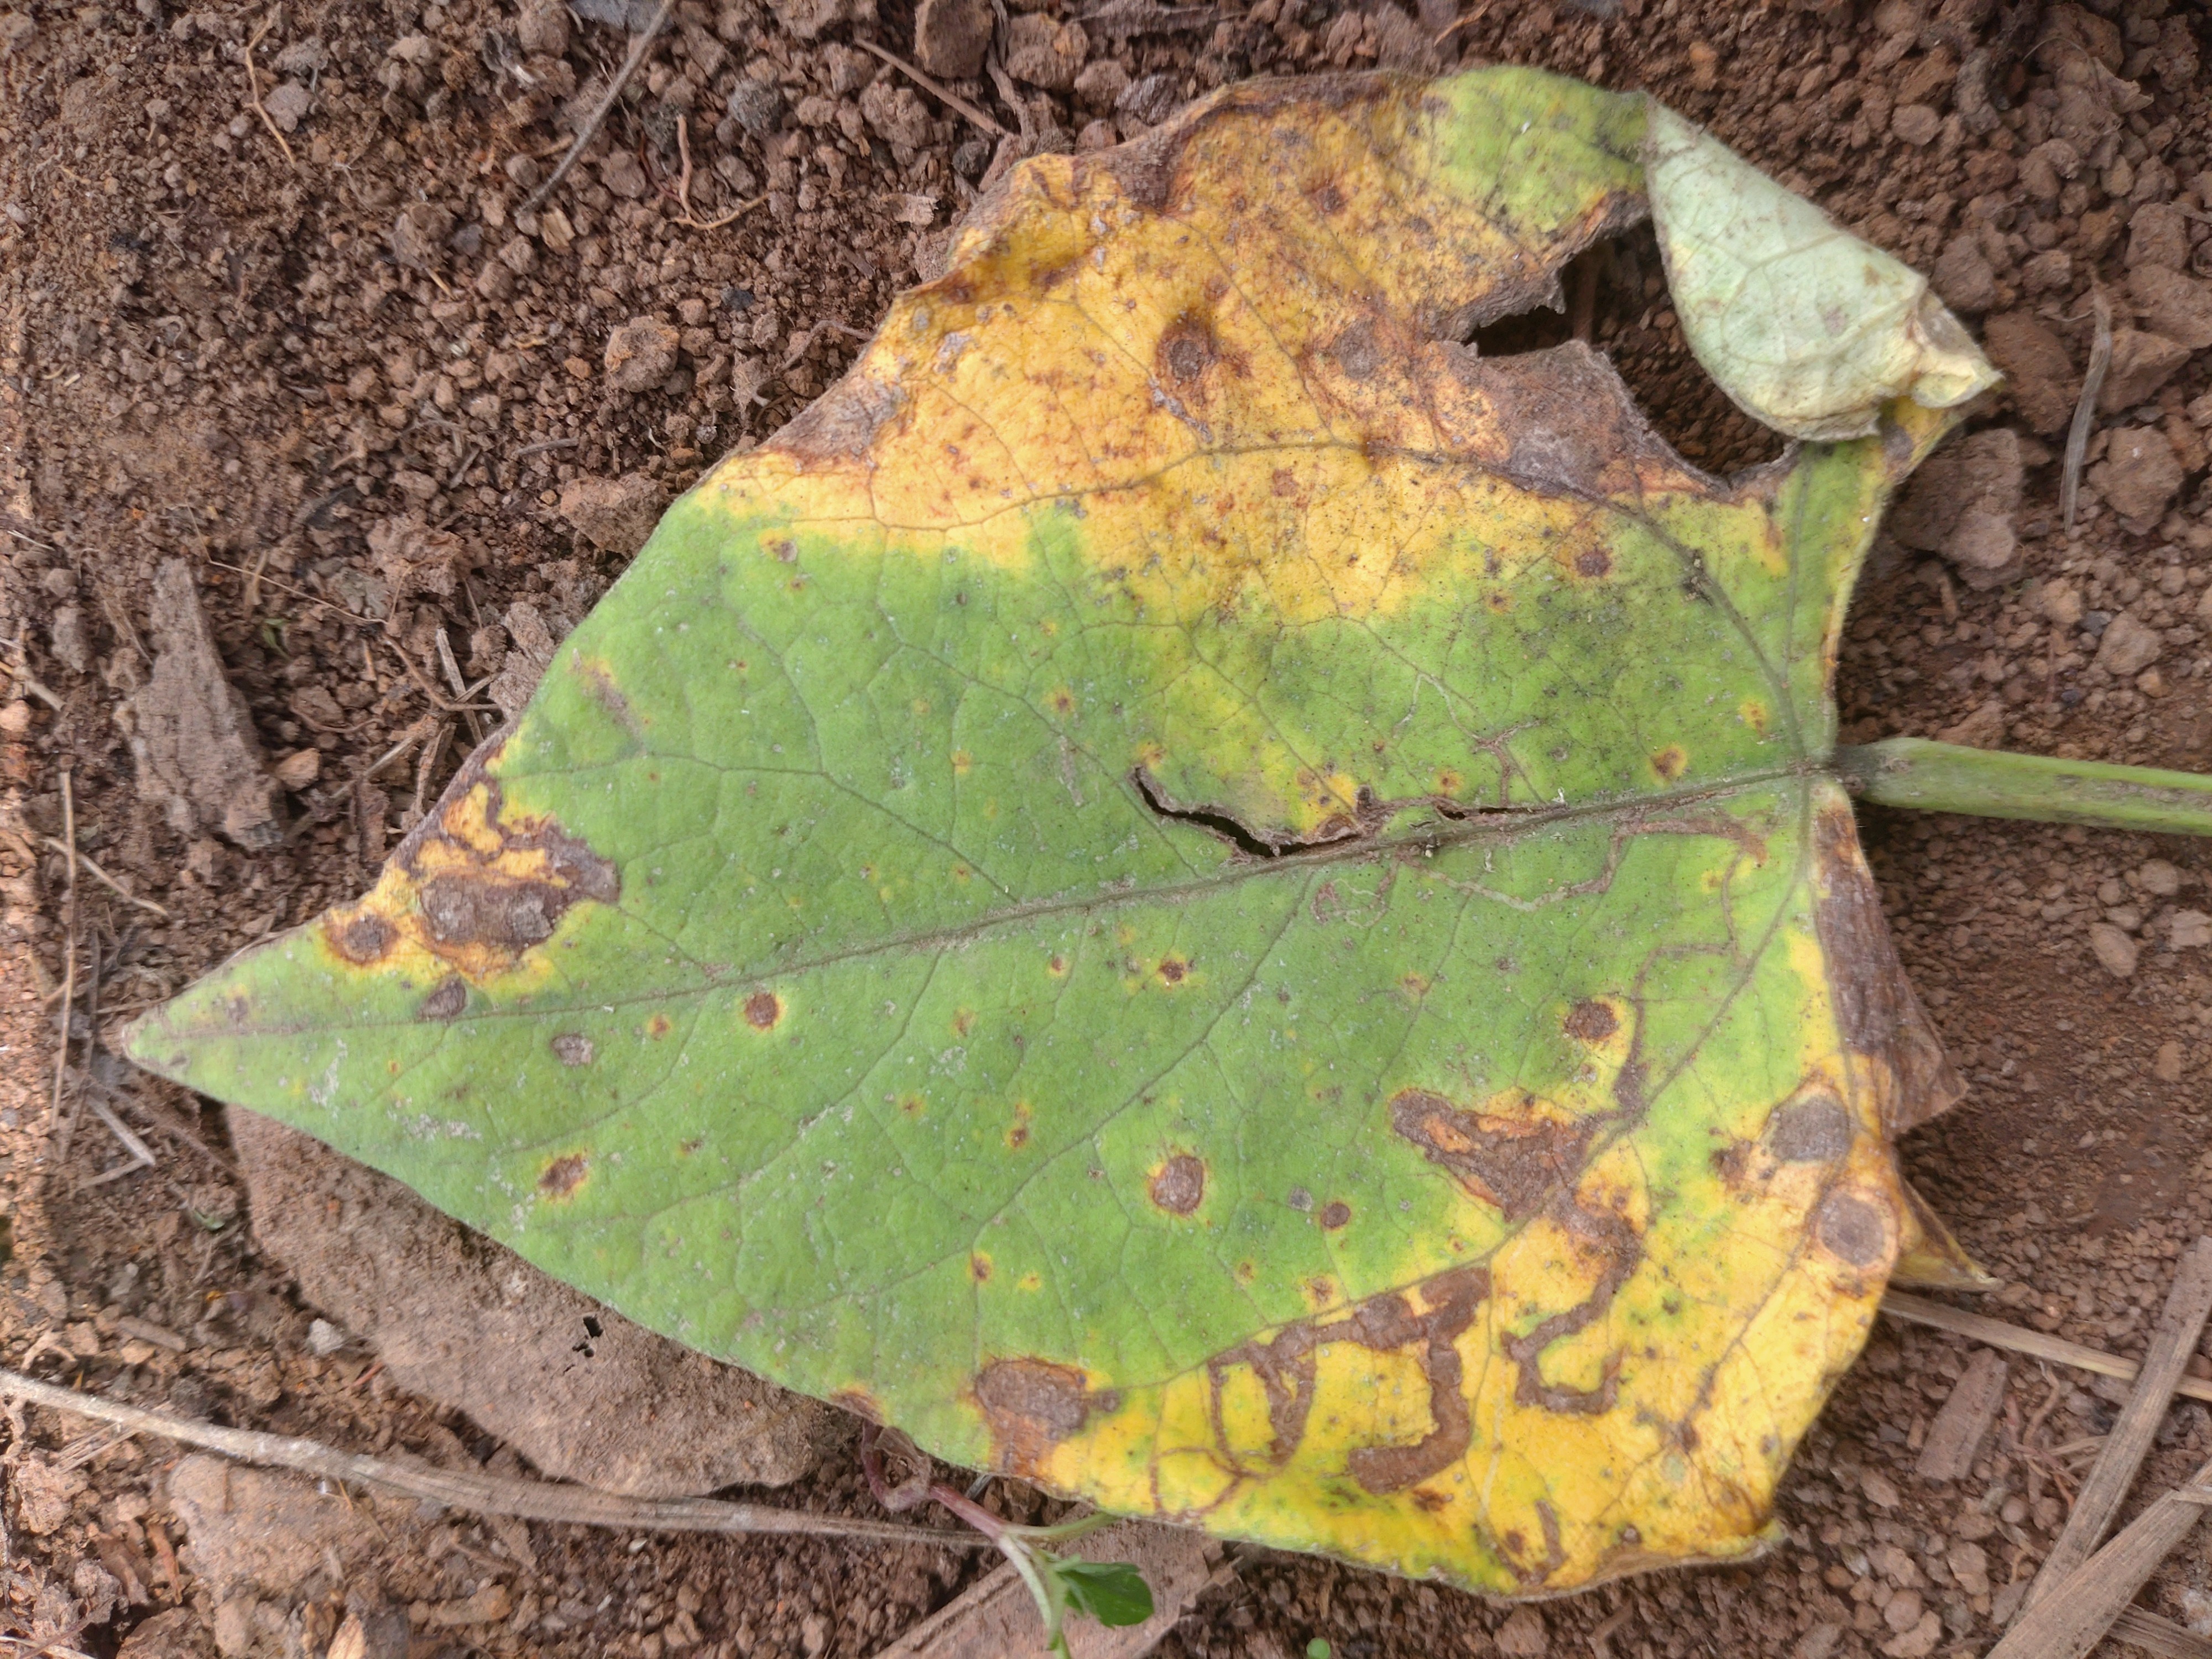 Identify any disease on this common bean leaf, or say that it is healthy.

rust
